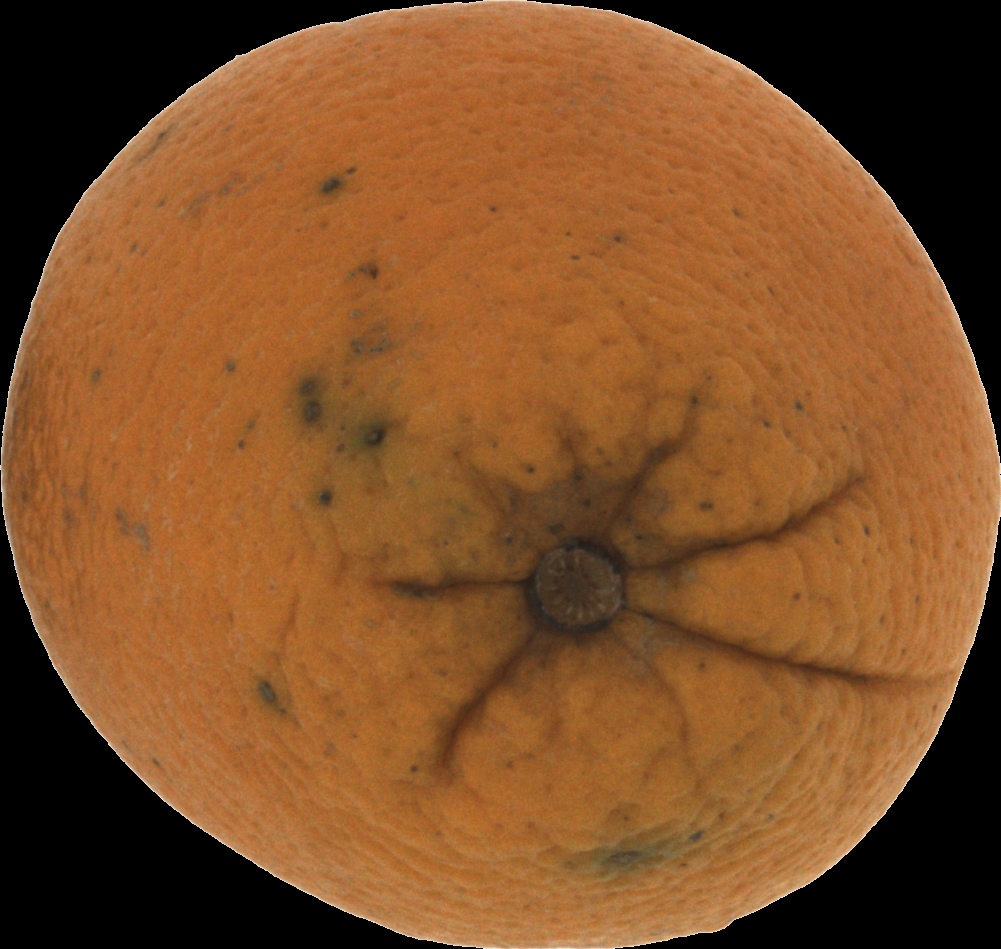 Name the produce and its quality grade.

orange, bad
